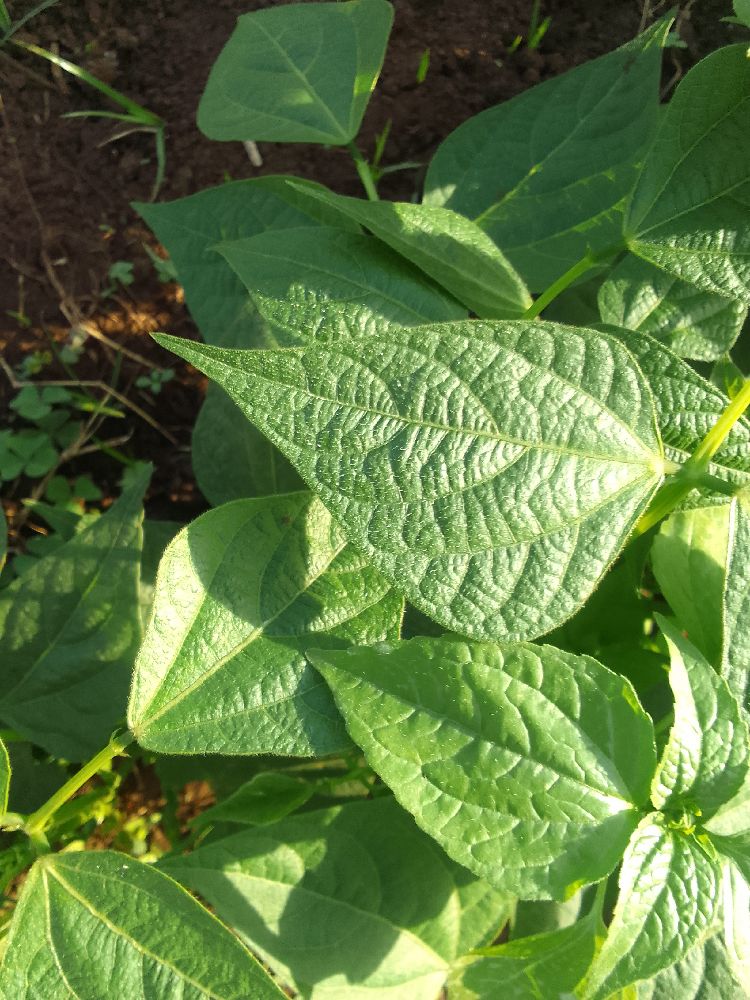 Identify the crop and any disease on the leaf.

common bean, healthy
